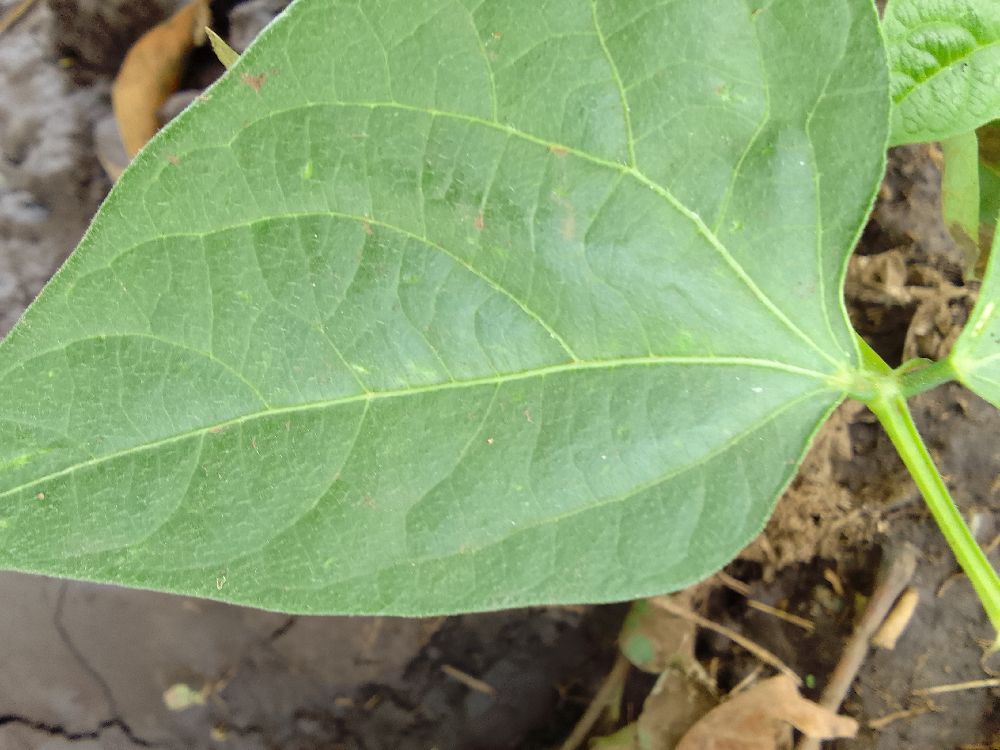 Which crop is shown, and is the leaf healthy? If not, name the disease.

common bean, healthy
